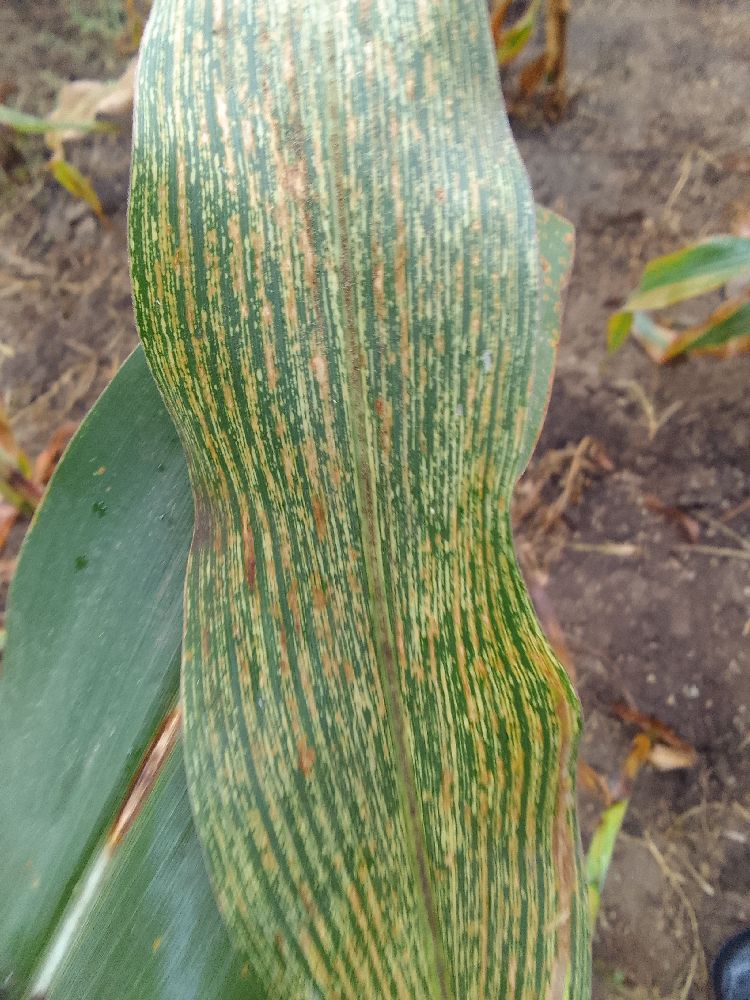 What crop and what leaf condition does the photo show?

maize, maize streak virus
